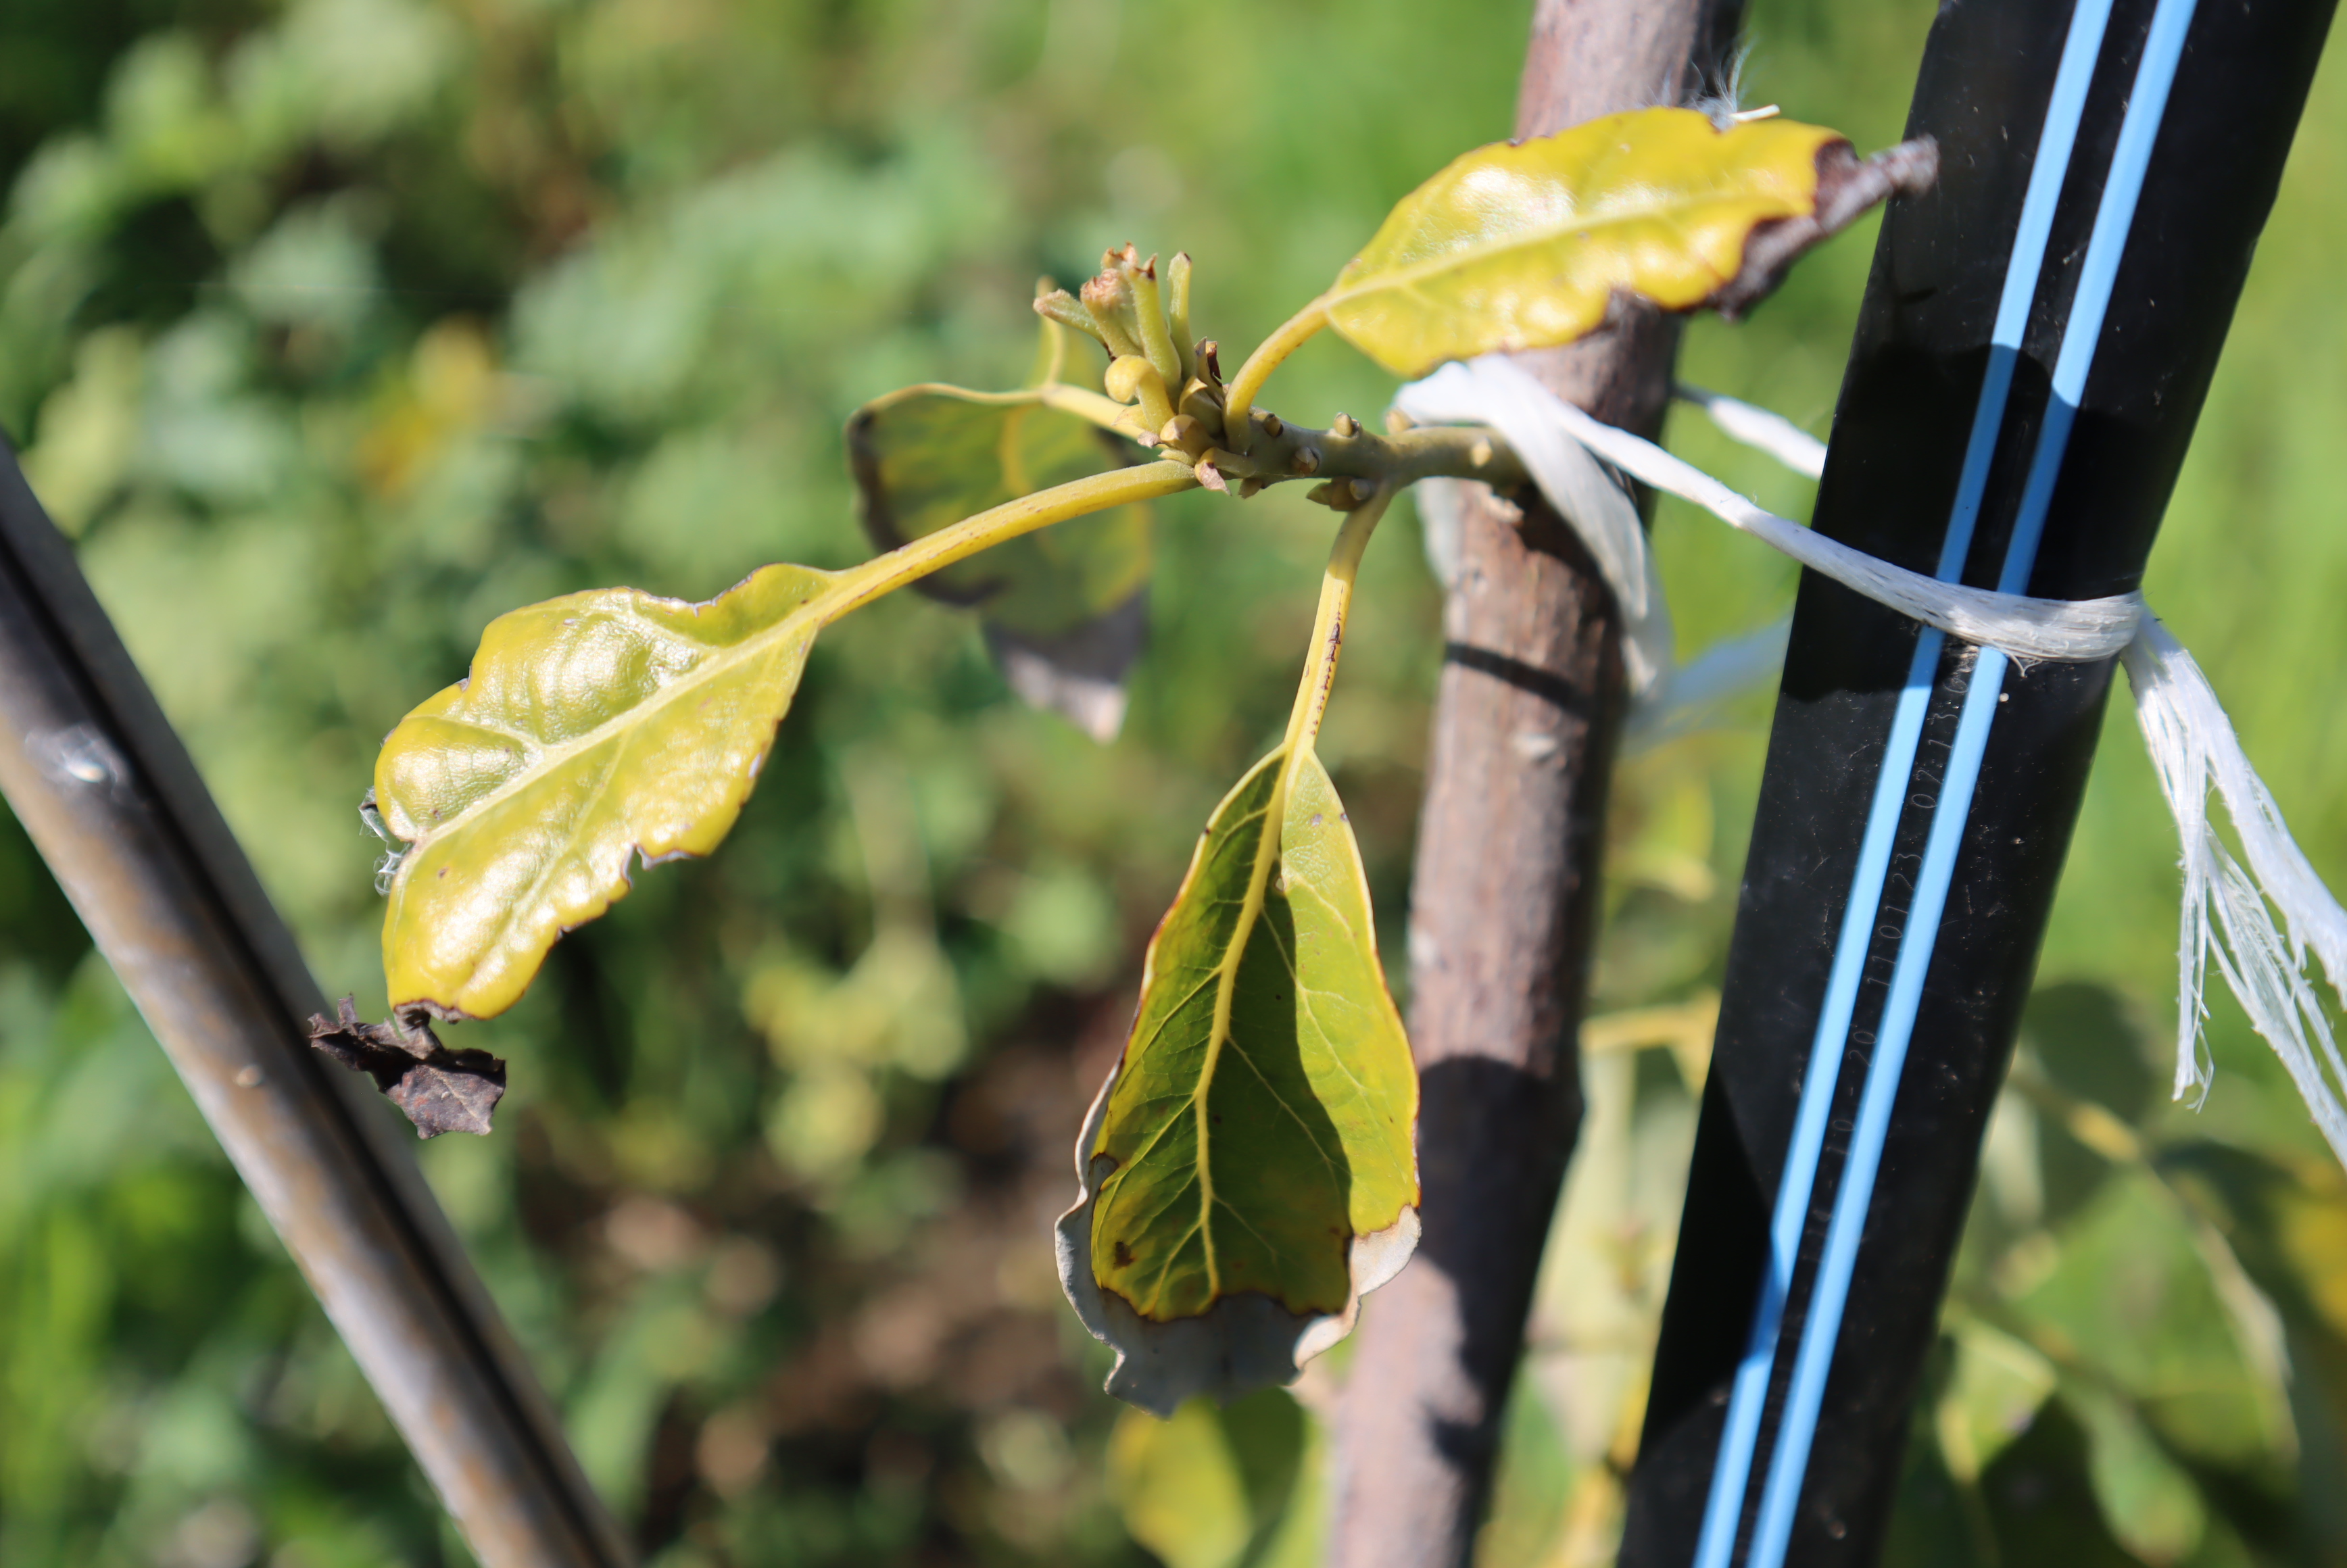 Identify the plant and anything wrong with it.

avocado, frost damage
